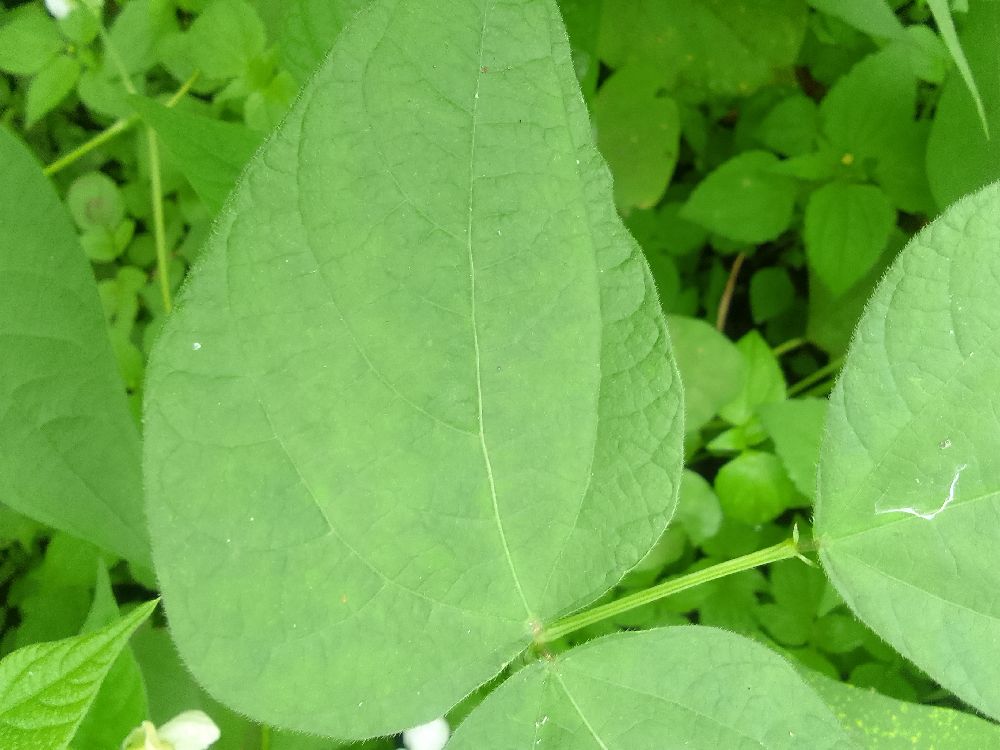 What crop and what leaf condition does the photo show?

common bean, healthy
